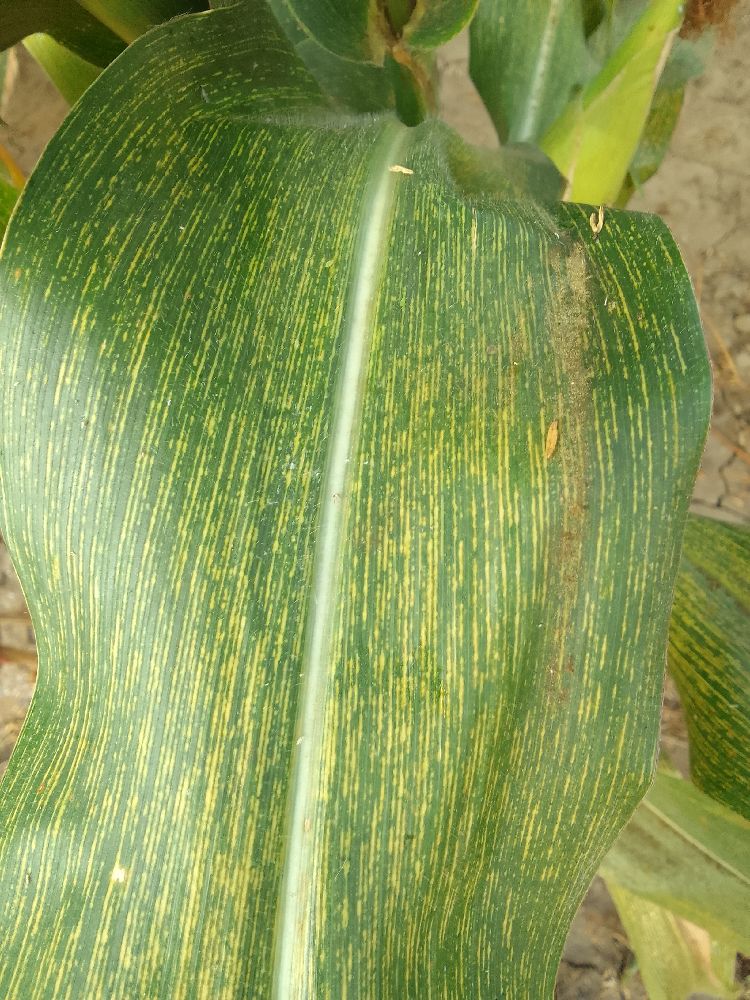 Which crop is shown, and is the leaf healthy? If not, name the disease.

maize, maize streak virus
